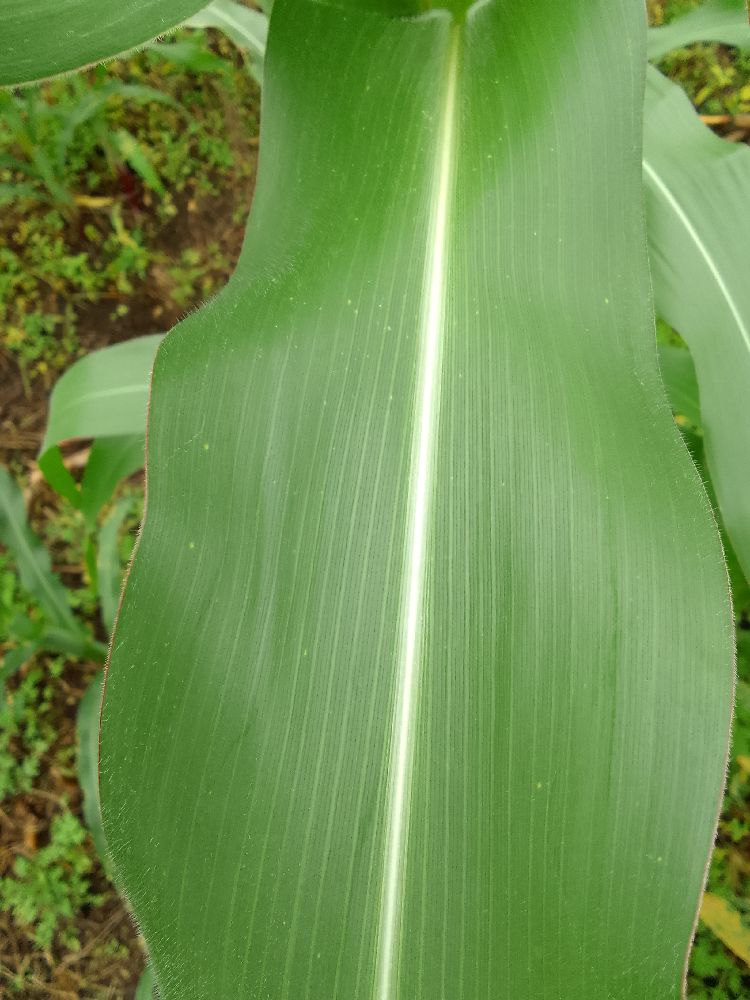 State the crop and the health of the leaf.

maize, healthy
